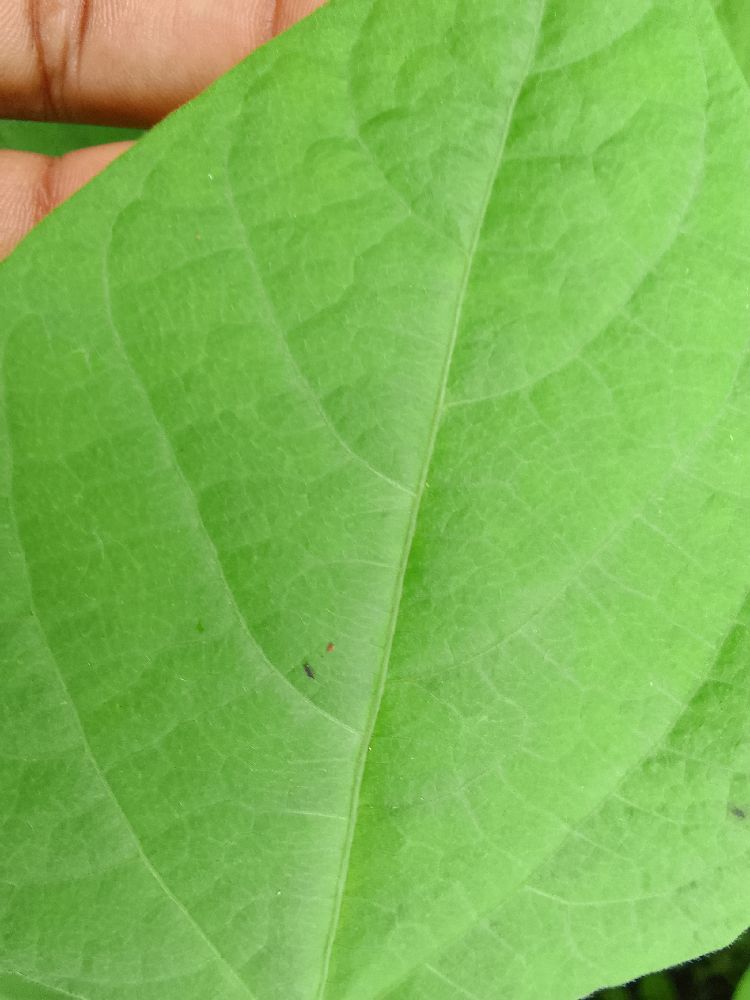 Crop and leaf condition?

common bean, healthy
